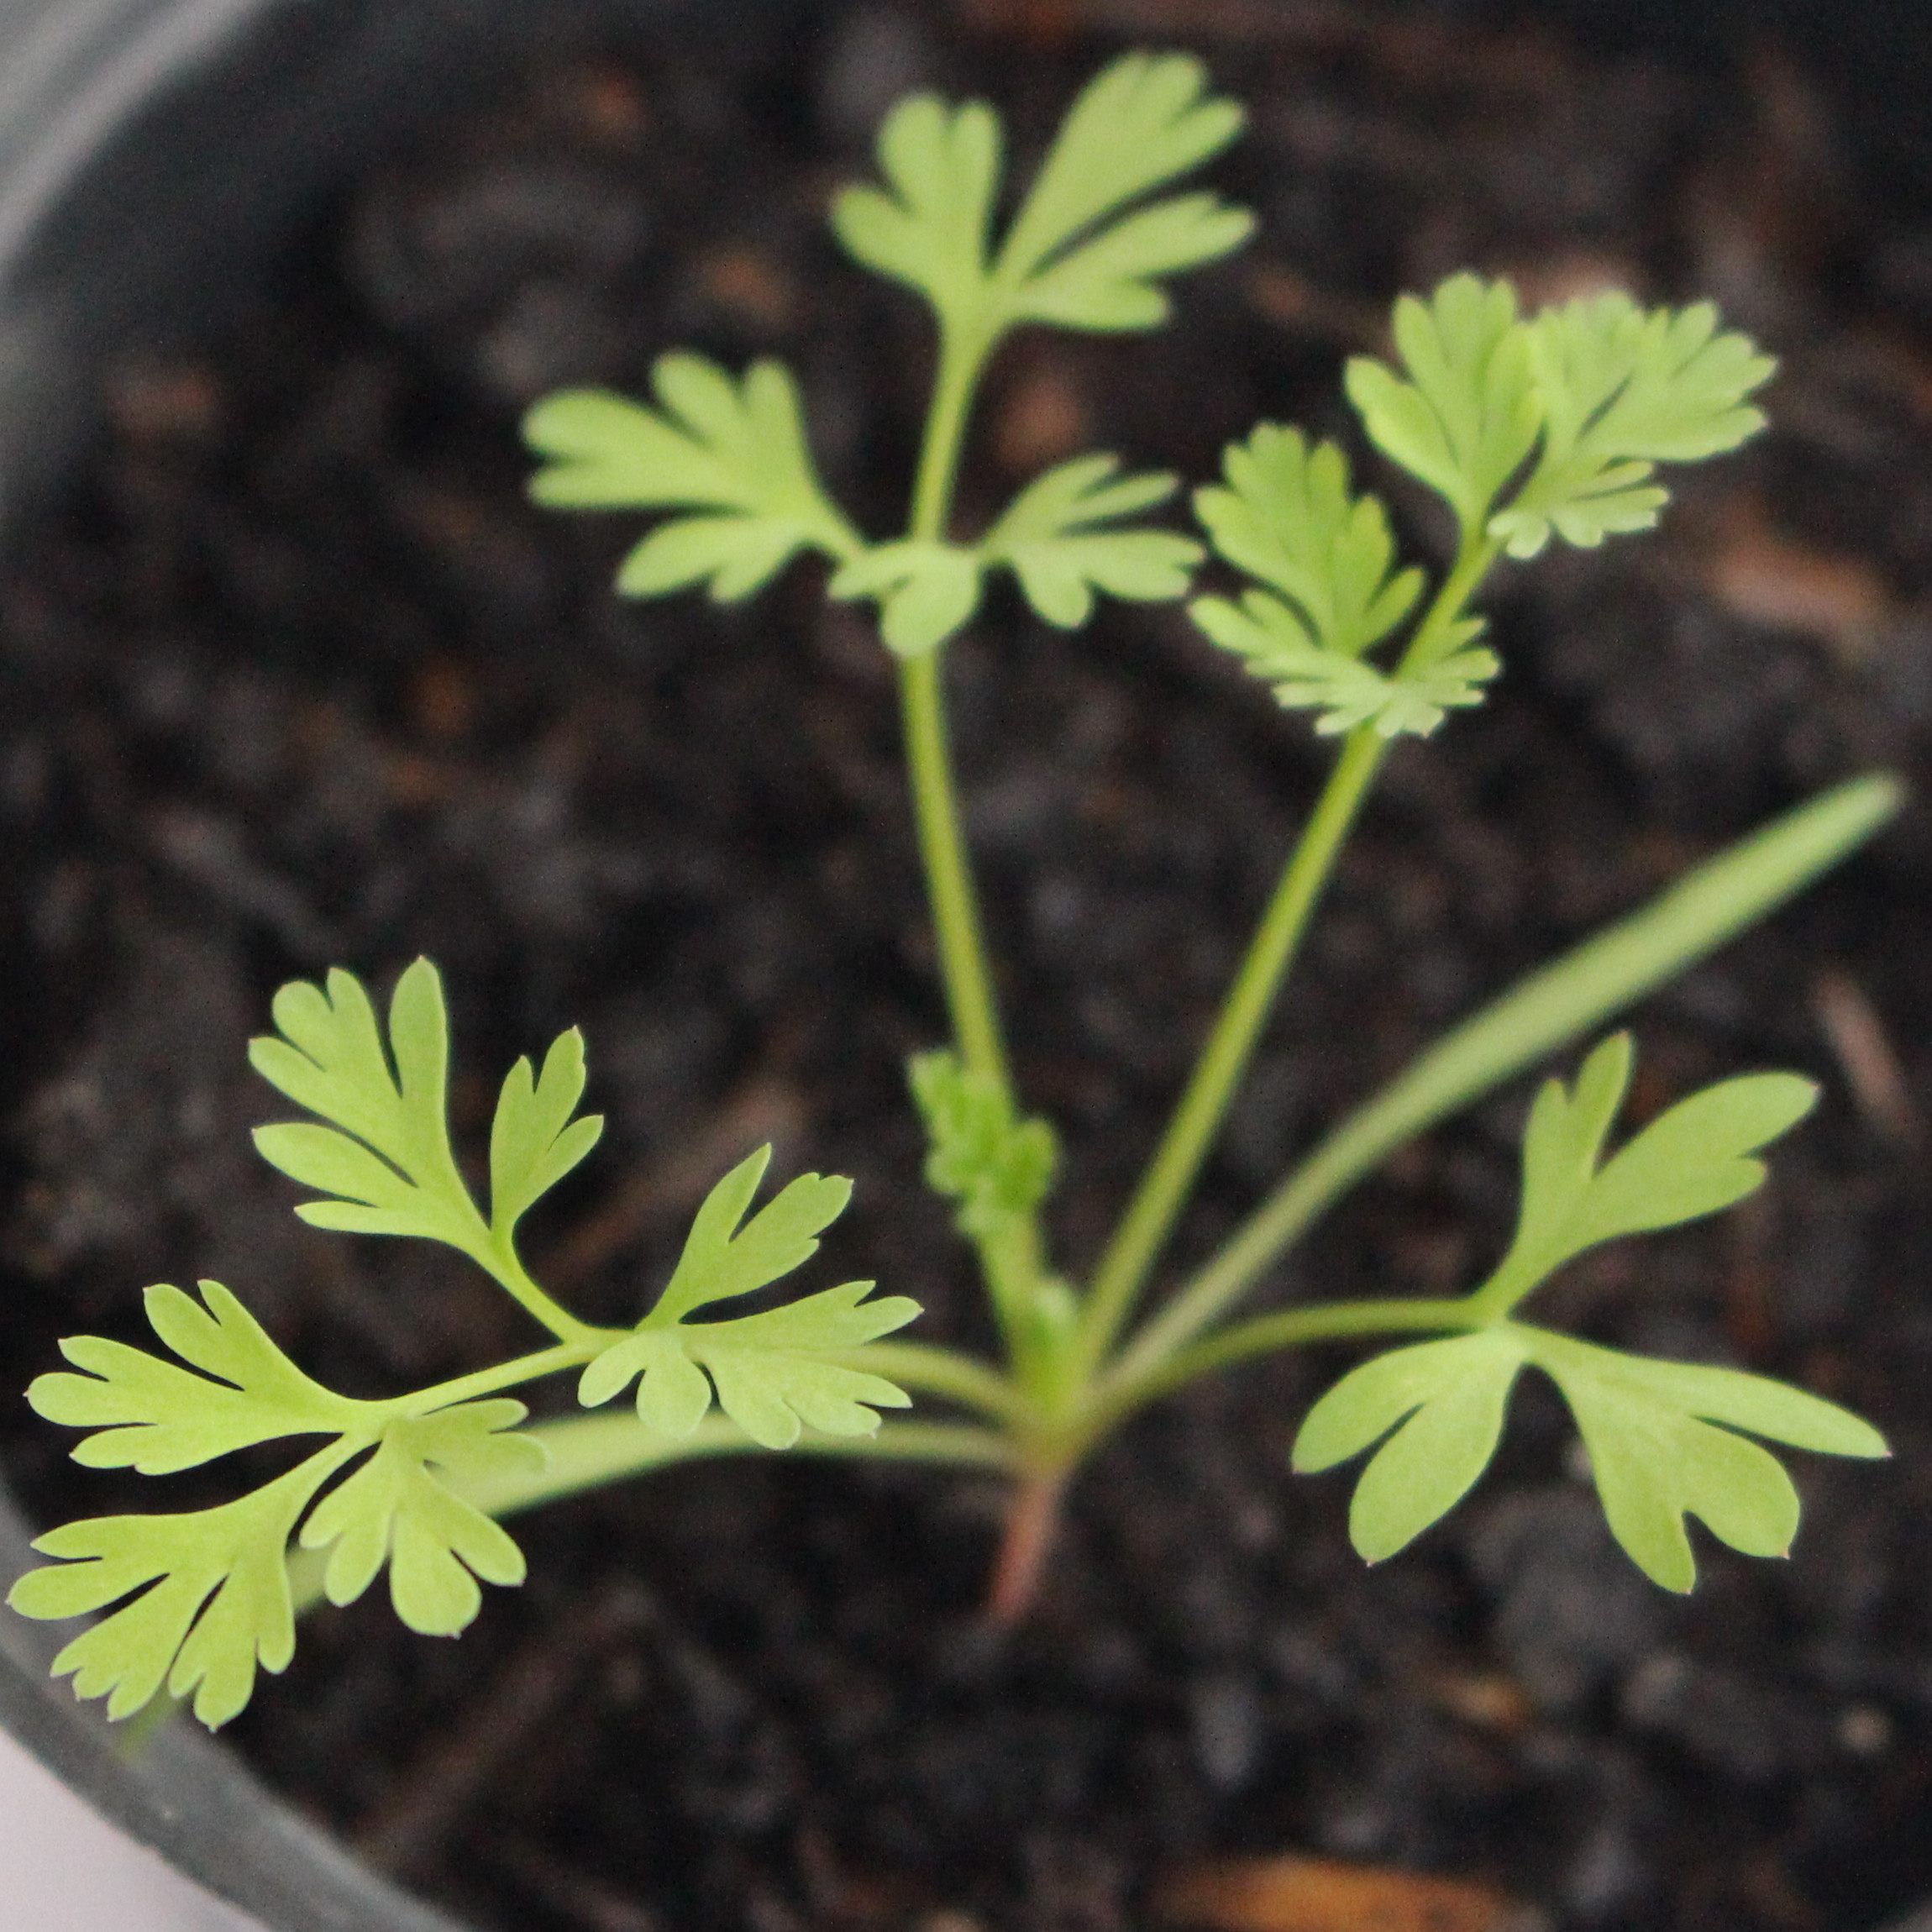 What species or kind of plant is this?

Fumaria officinalis
